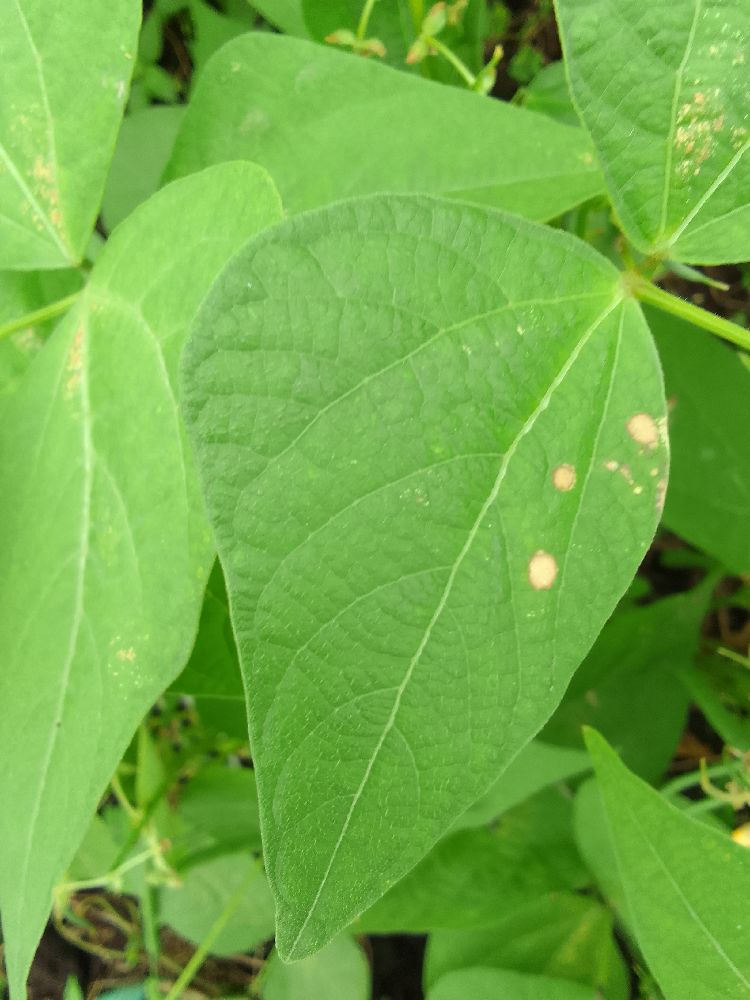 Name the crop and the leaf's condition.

common bean, healthy
